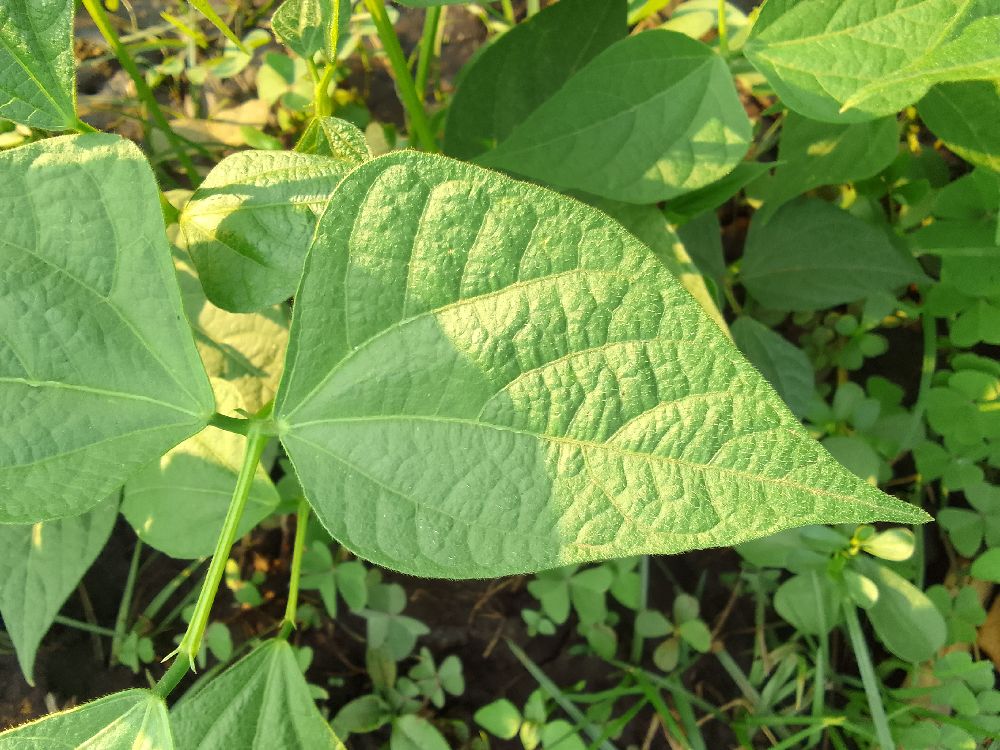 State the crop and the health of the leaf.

common bean, healthy
